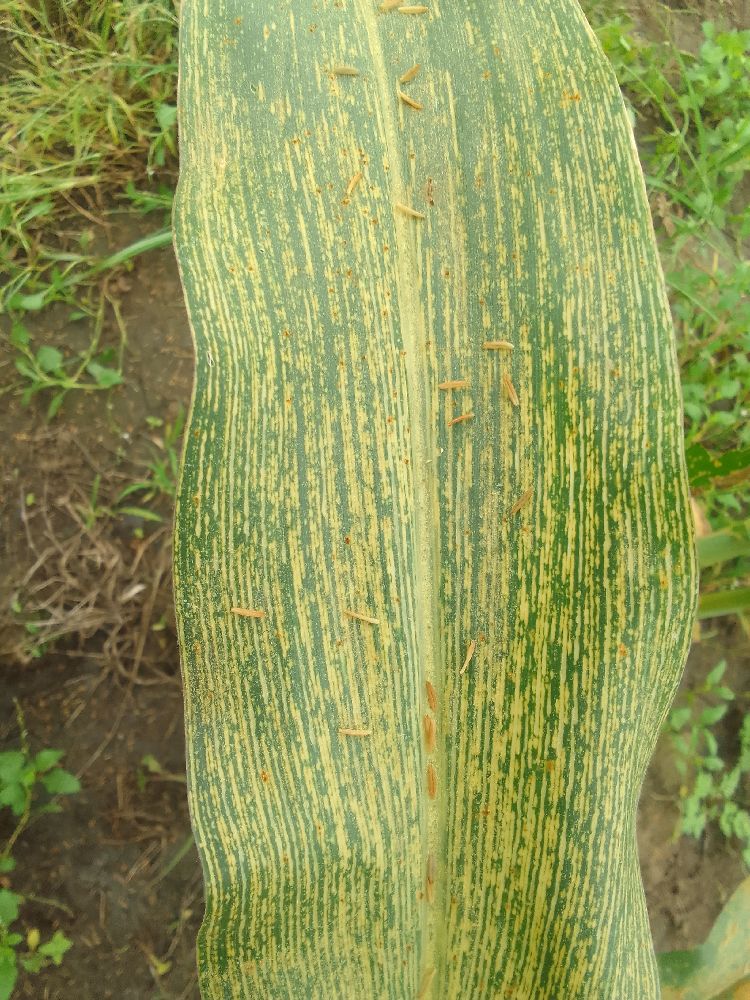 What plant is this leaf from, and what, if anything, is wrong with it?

maize, maize streak virus
